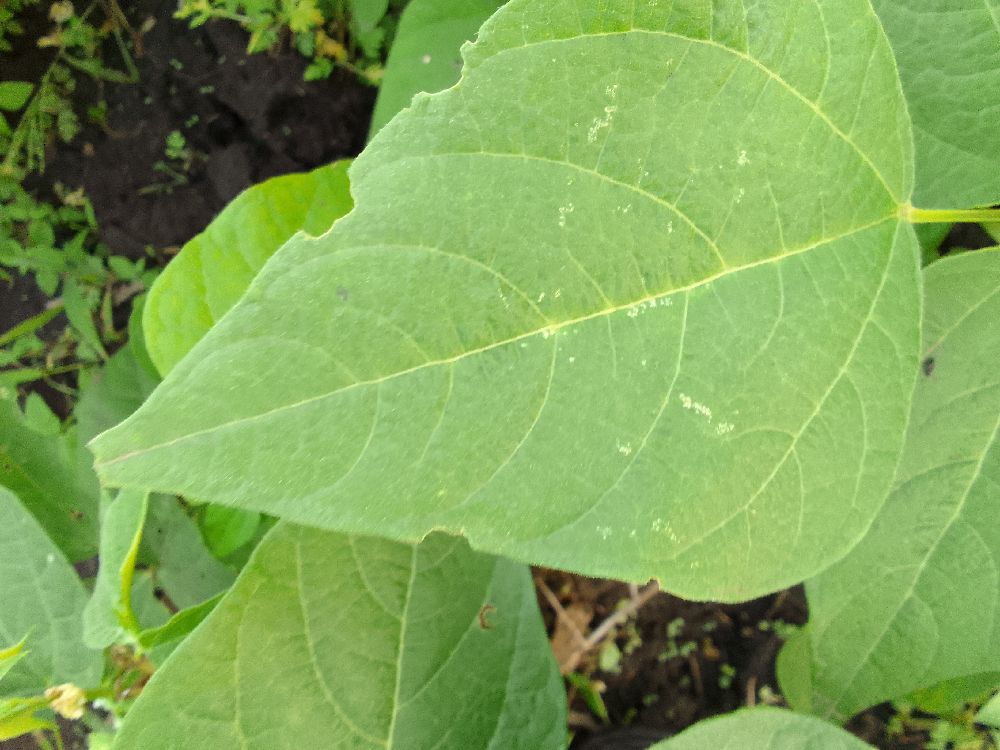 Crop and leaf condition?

common bean, healthy
